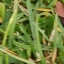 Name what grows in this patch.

grass
